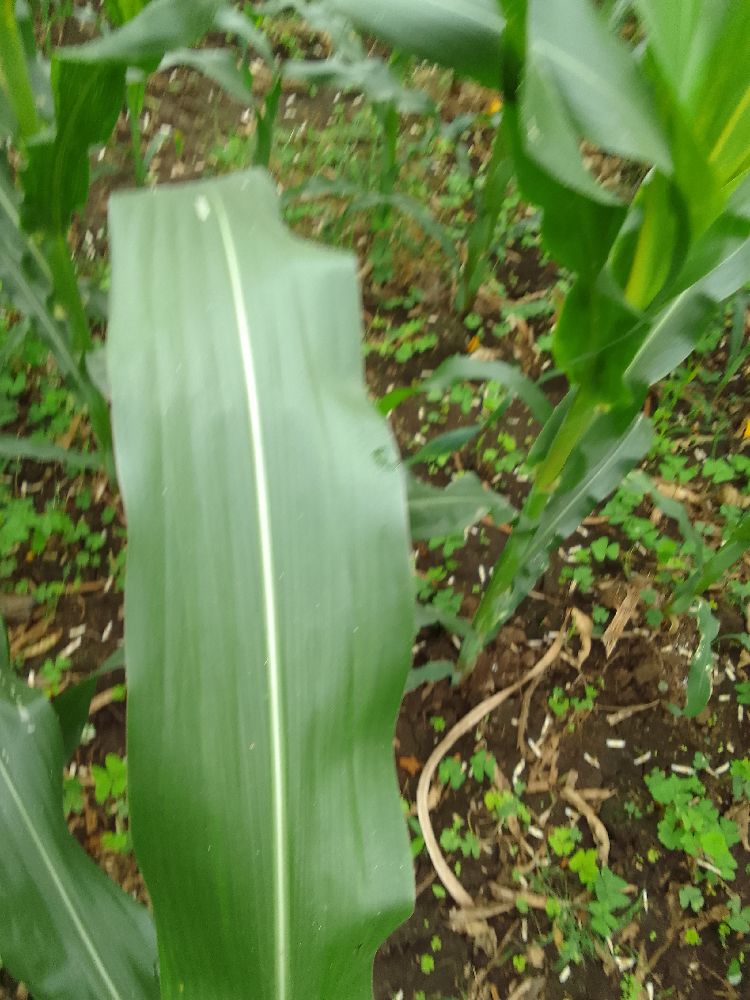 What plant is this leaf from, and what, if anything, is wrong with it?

maize, healthy
